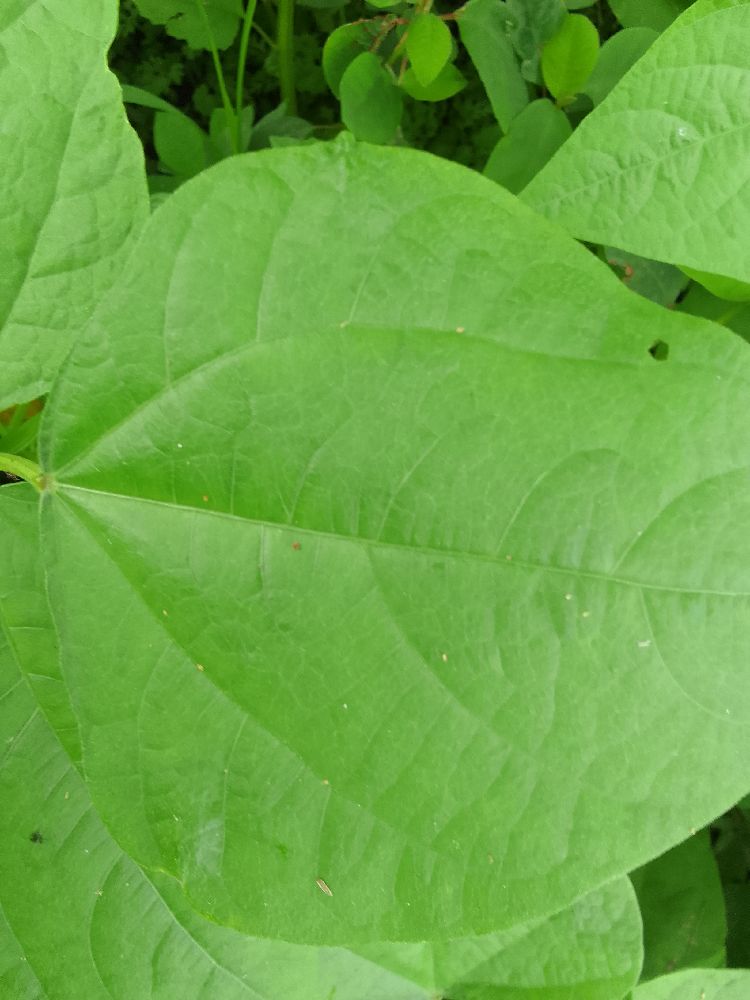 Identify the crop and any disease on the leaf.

common bean, healthy
